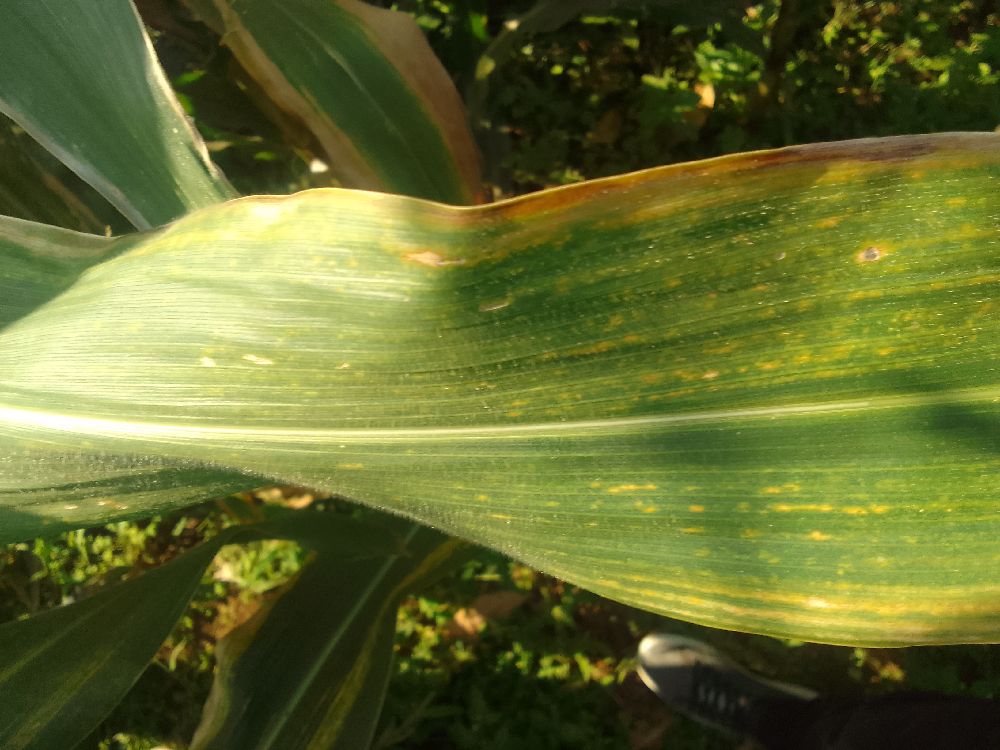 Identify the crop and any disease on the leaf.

maize, maize lethal necrosis
